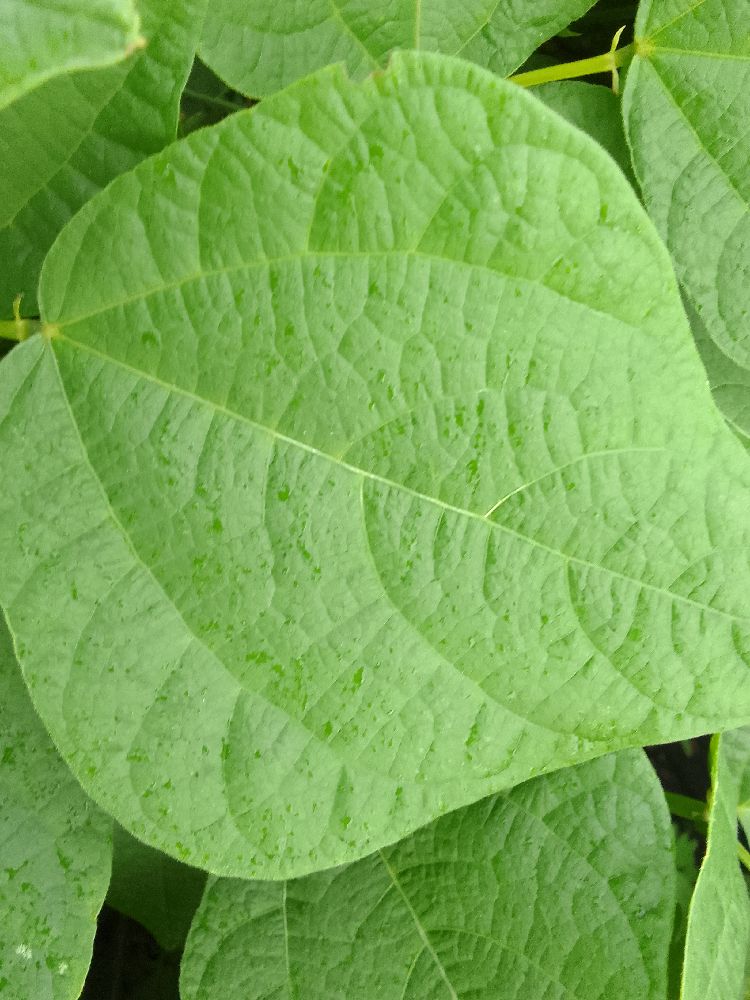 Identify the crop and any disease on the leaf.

common bean, healthy
